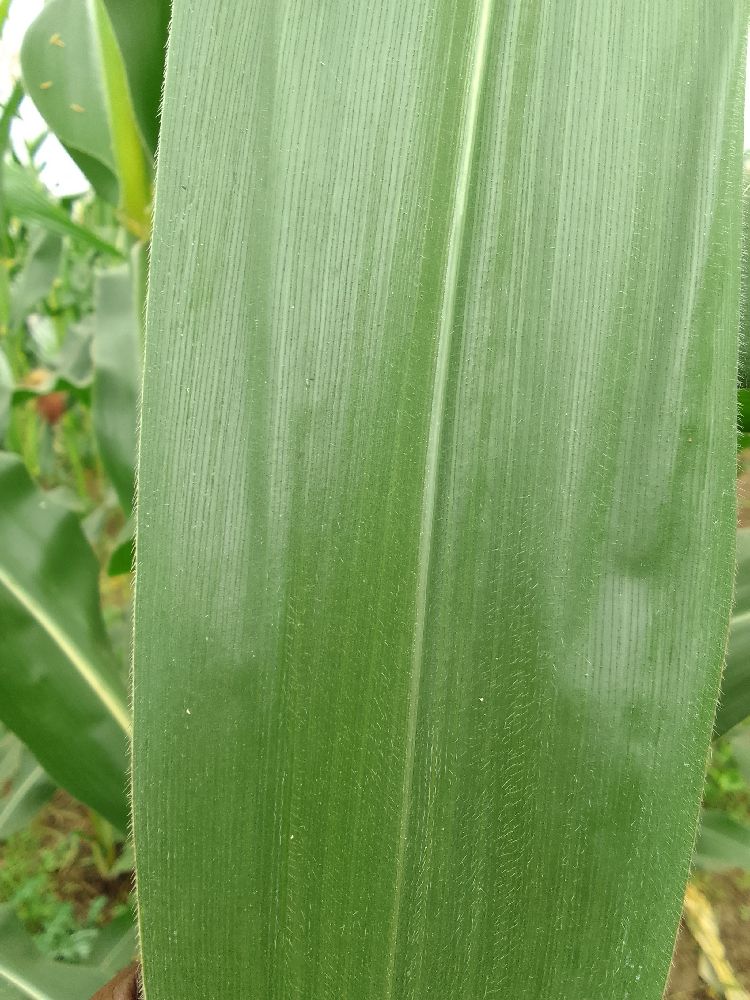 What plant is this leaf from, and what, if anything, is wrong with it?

maize, healthy
